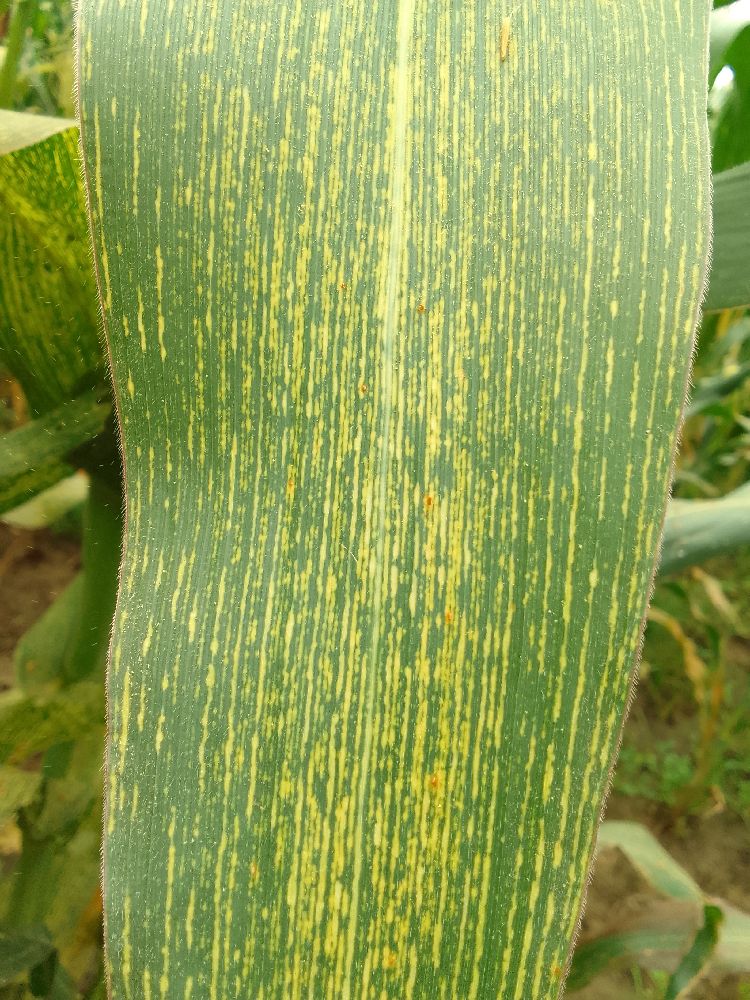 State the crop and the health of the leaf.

maize, maize streak virus
